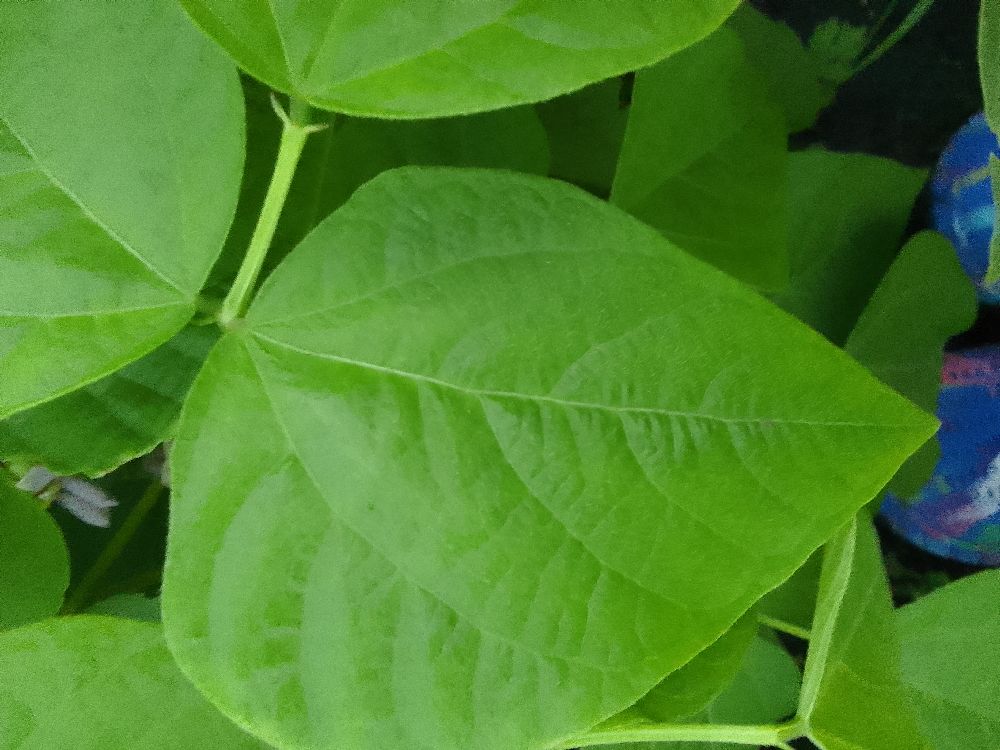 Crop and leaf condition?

common bean, healthy
